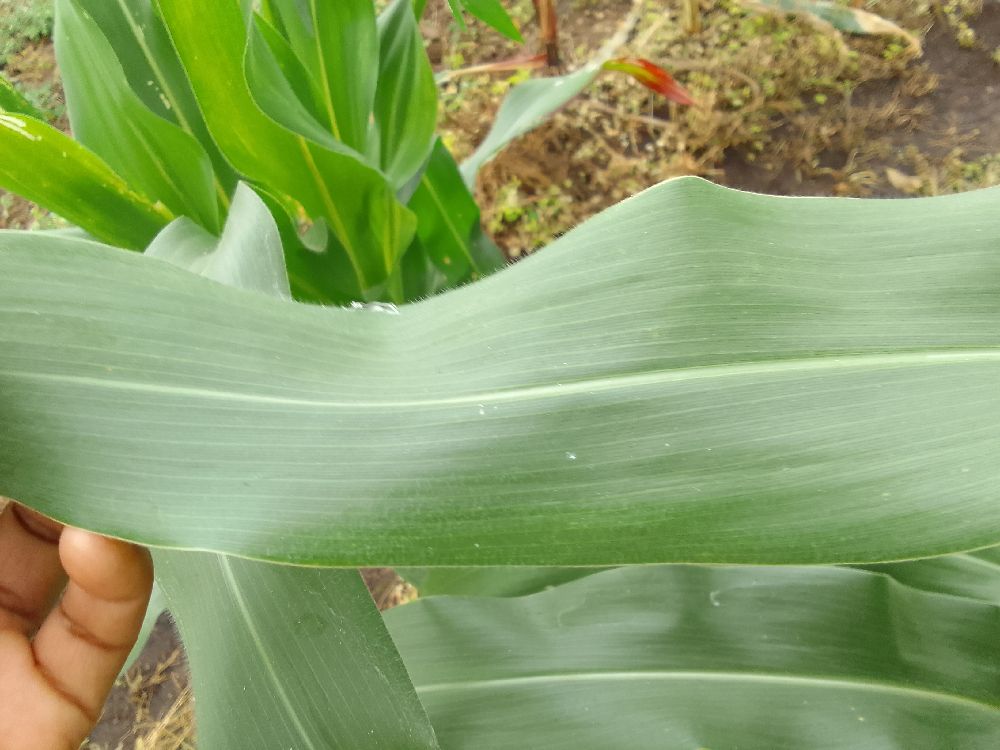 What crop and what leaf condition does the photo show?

maize, healthy
